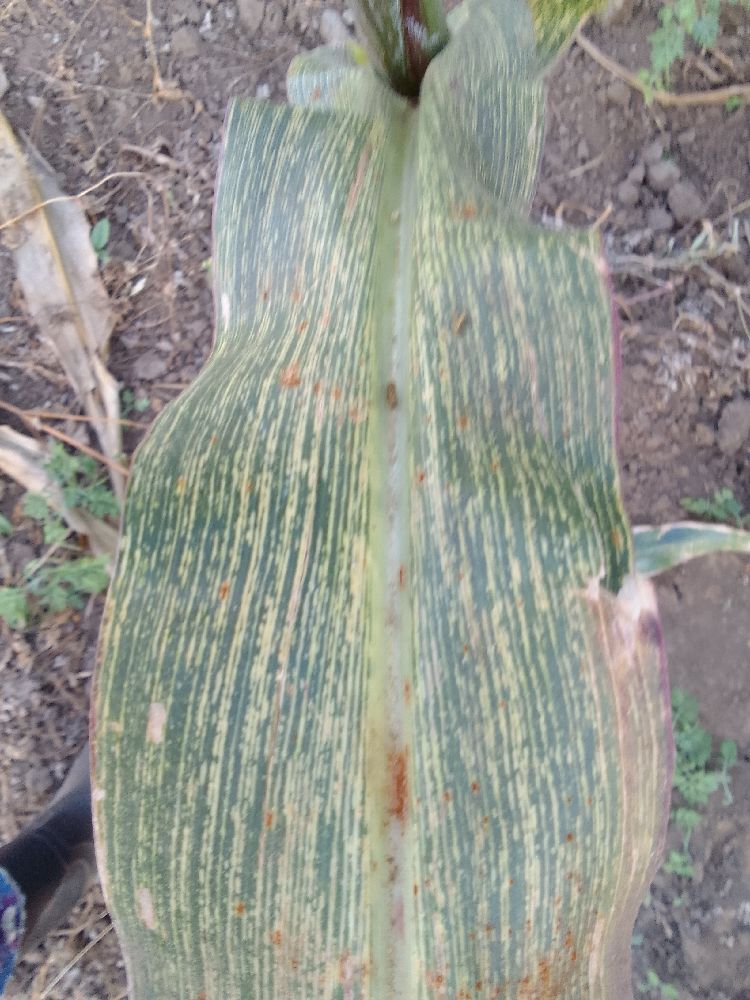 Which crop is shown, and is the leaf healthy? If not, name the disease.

maize, maize streak virus
